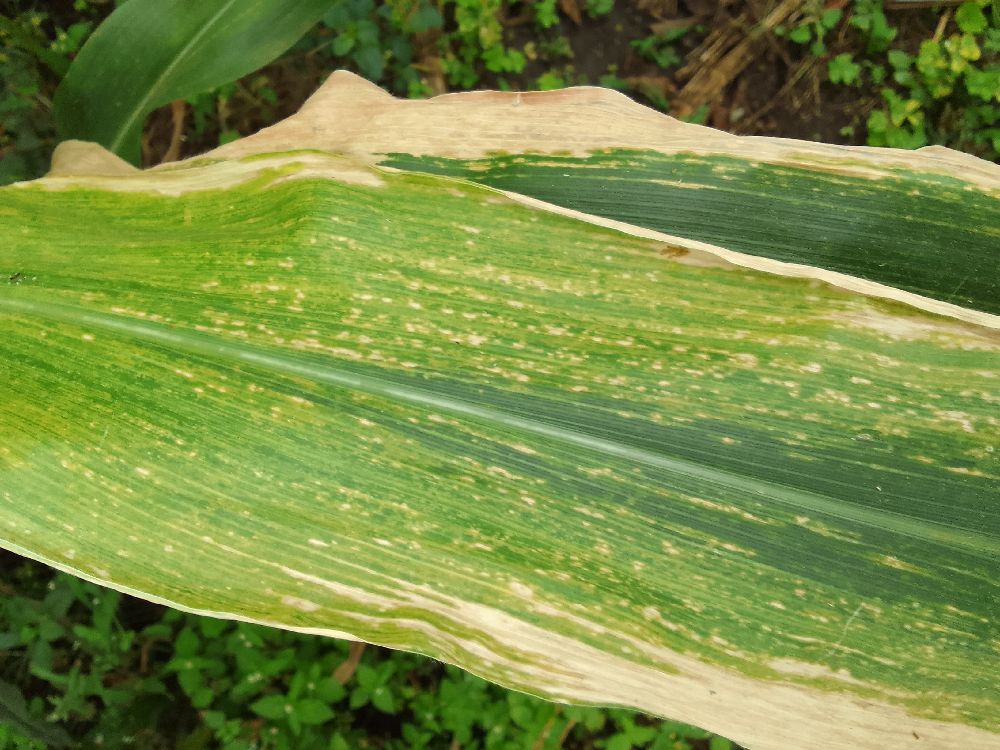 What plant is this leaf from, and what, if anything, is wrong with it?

maize, maize lethal necrosis
